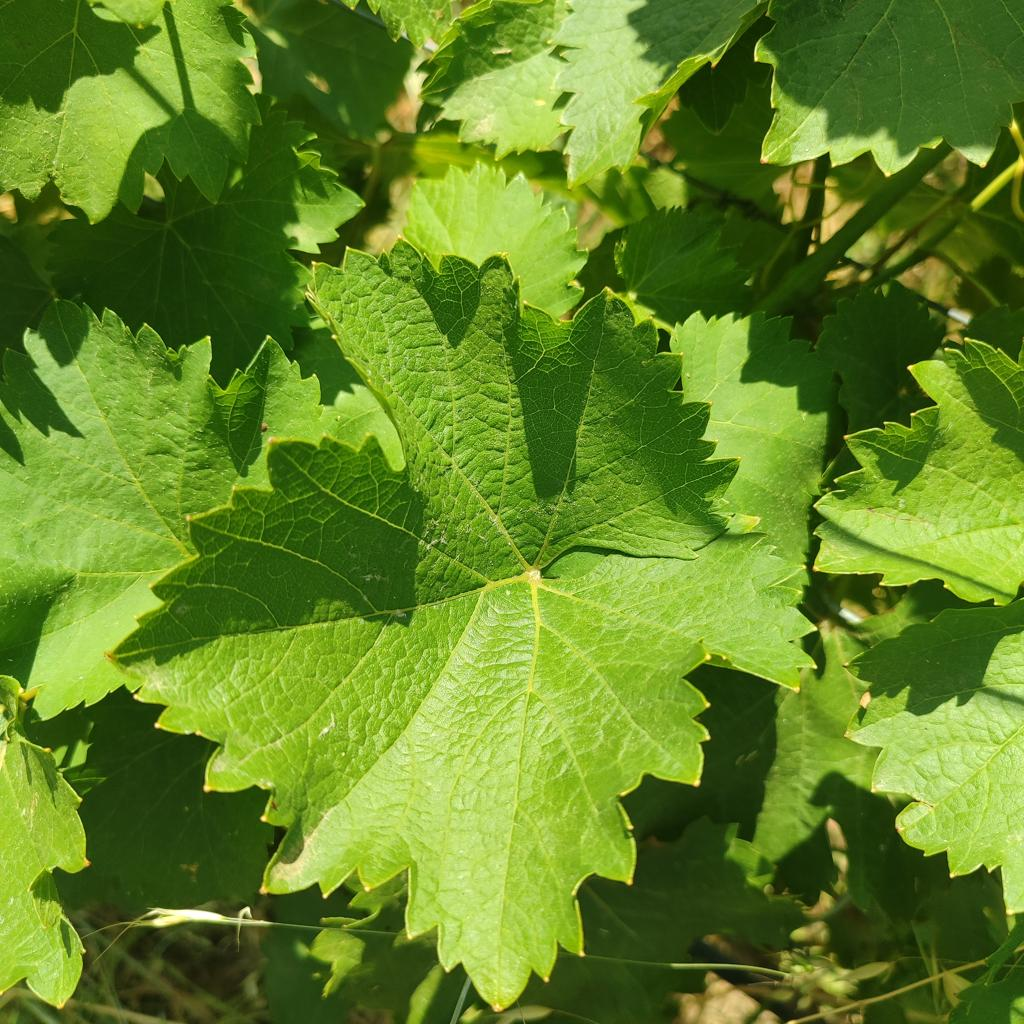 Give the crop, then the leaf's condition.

grapevine, healthy
